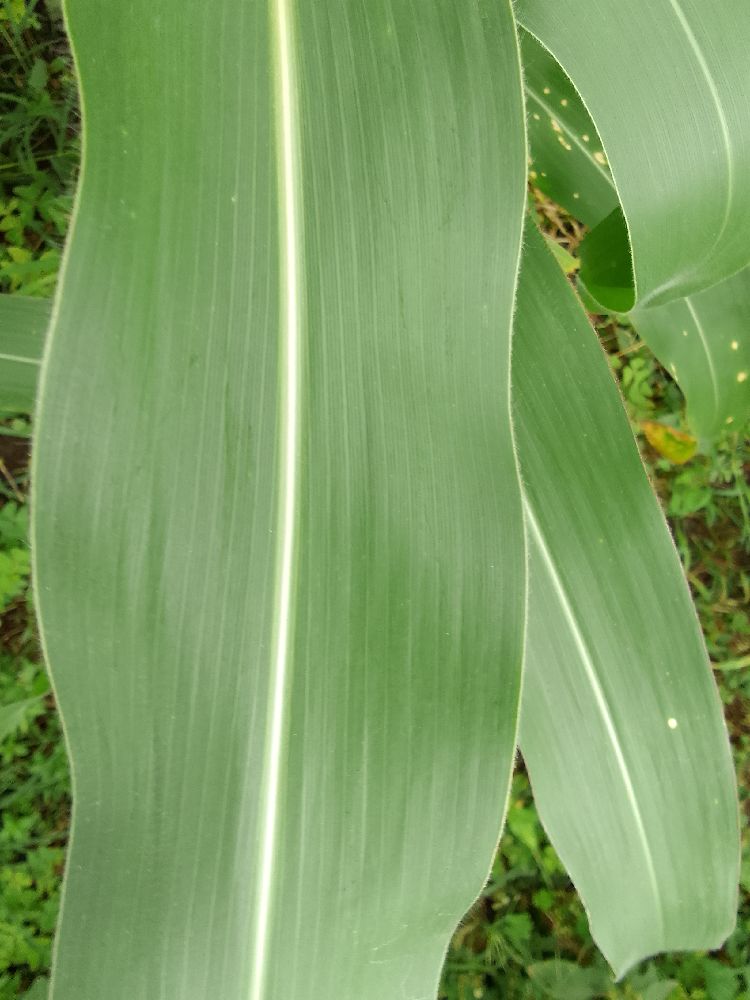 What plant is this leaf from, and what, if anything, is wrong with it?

maize, healthy
